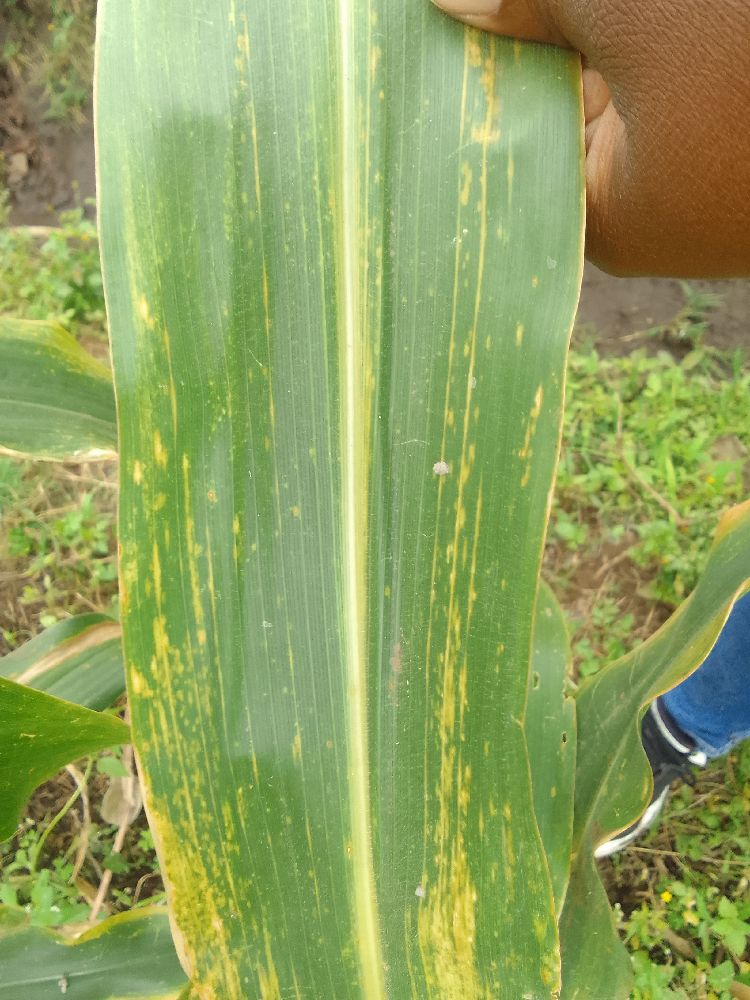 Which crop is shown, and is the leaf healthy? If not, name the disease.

maize, maize lethal necrosis
